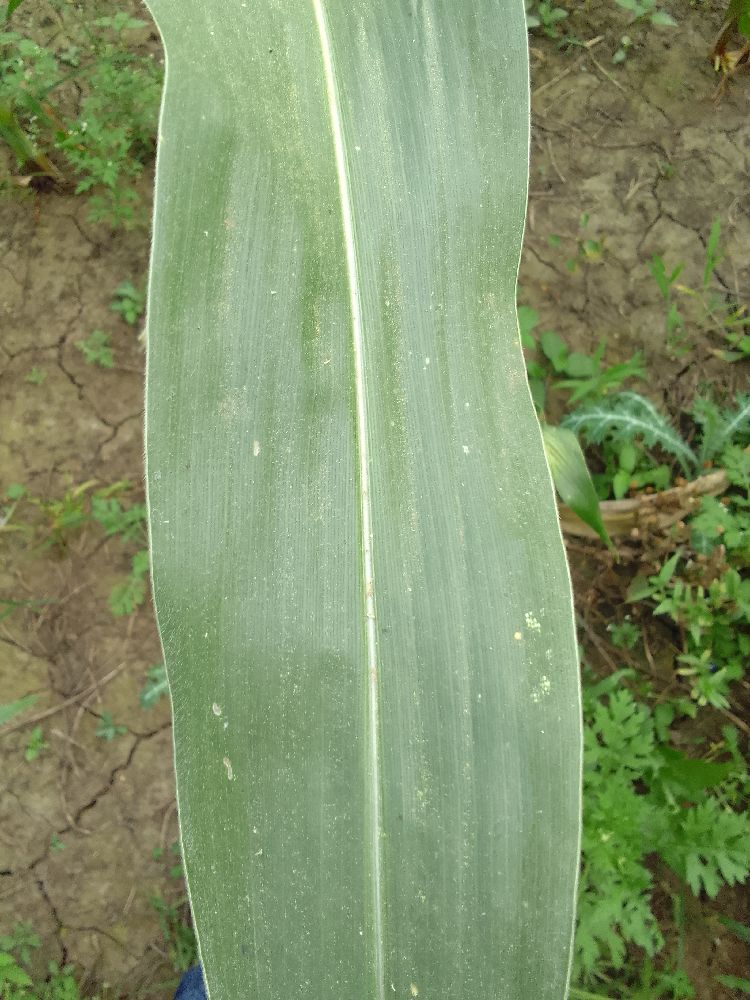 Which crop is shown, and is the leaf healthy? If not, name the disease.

maize, healthy
